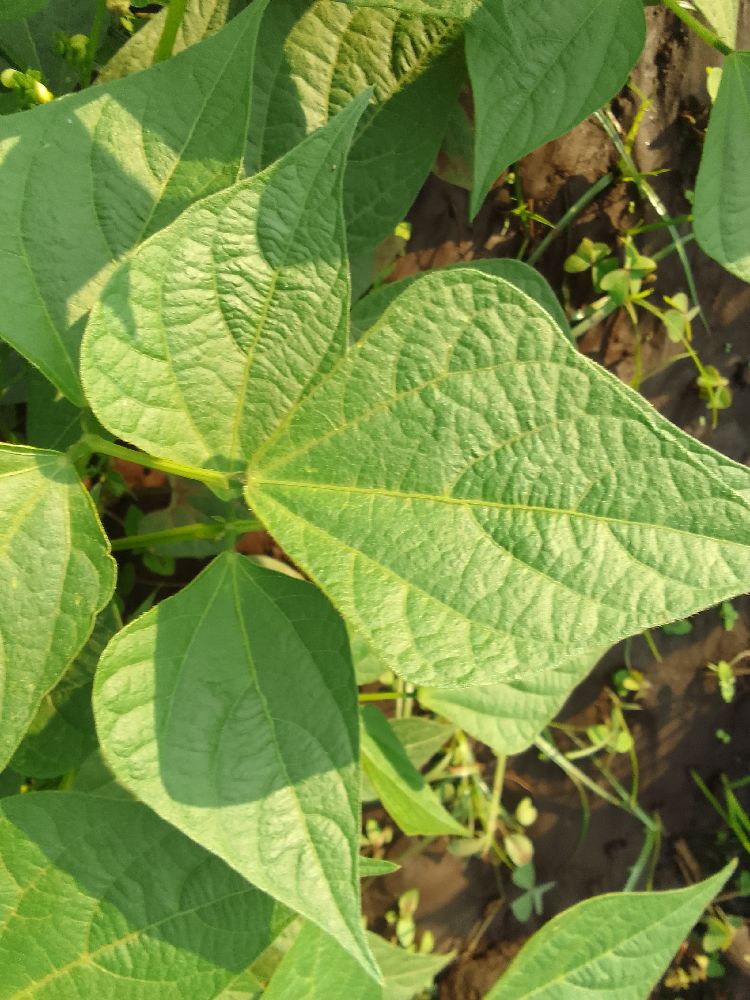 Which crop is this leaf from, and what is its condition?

common bean, healthy
